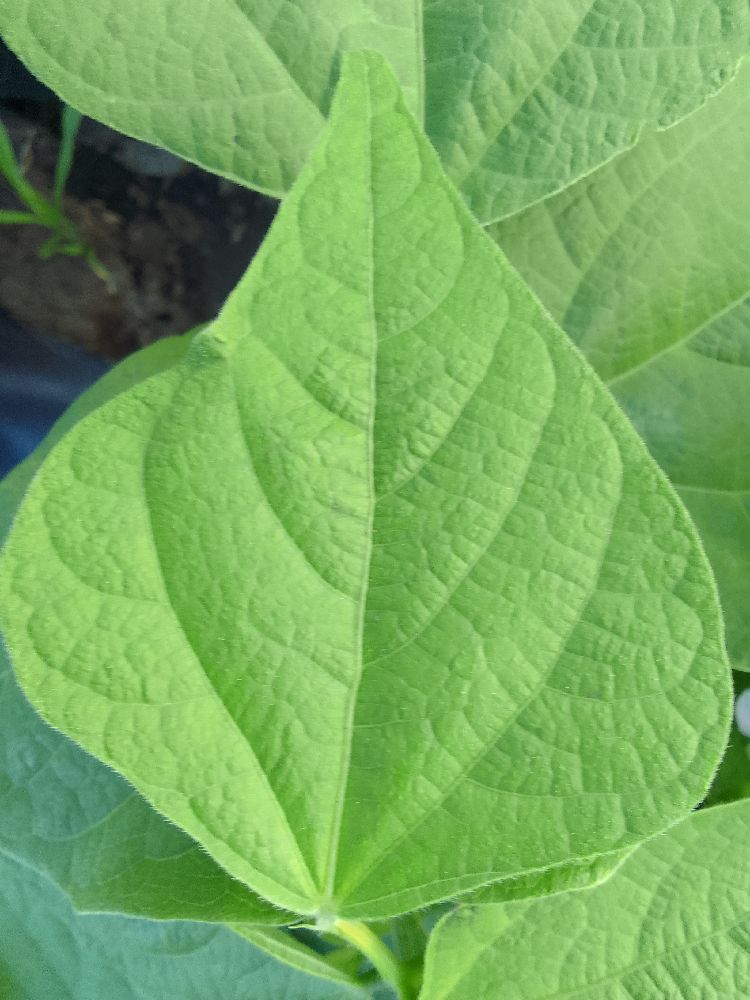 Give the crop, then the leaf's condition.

common bean, healthy
